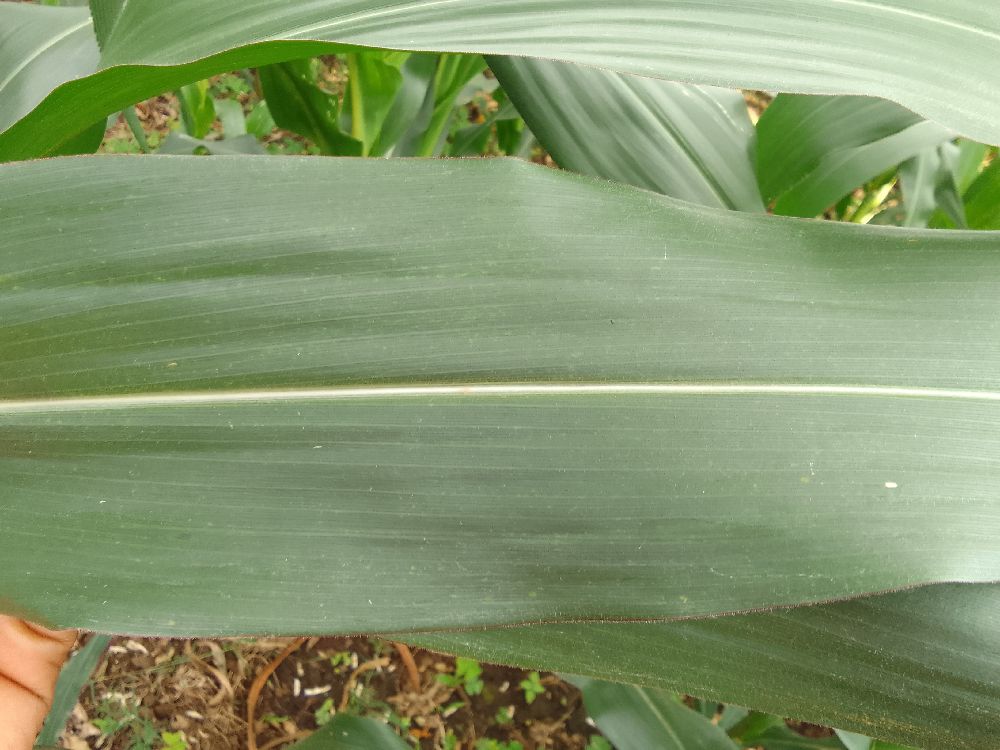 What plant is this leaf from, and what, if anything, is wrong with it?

maize, healthy
